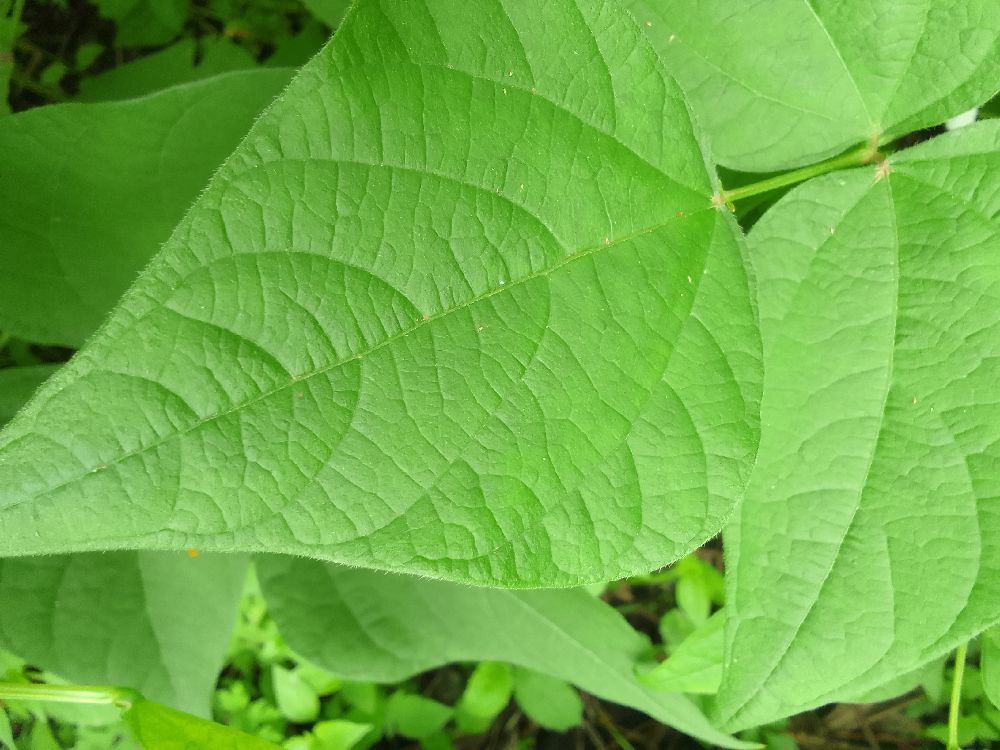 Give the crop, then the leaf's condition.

common bean, healthy
